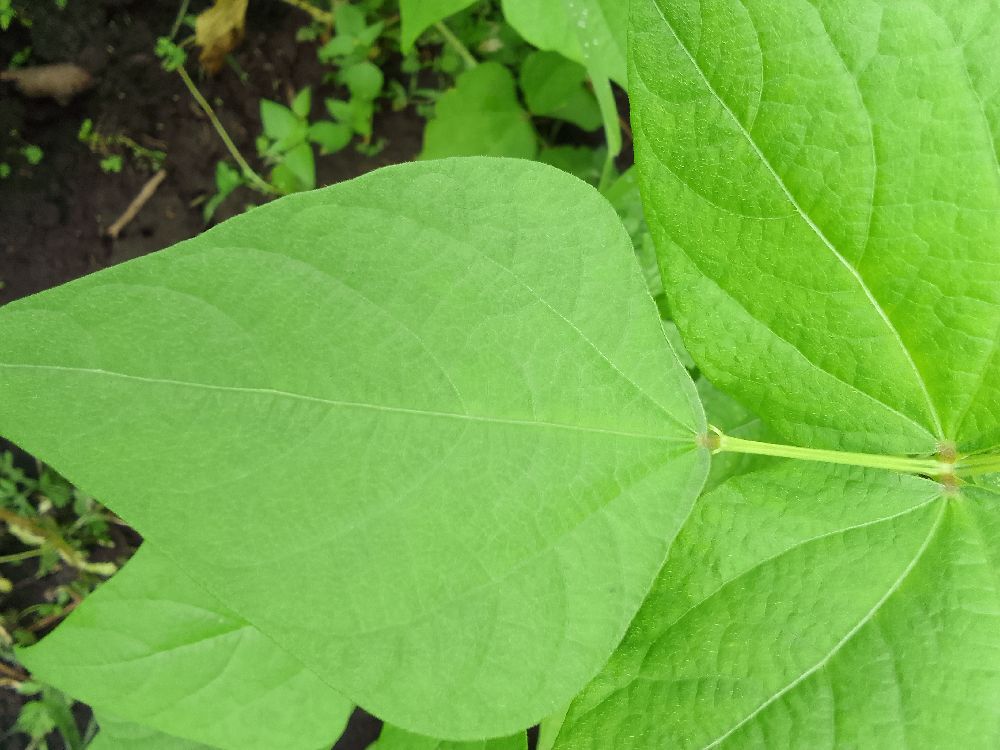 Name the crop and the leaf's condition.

common bean, healthy
